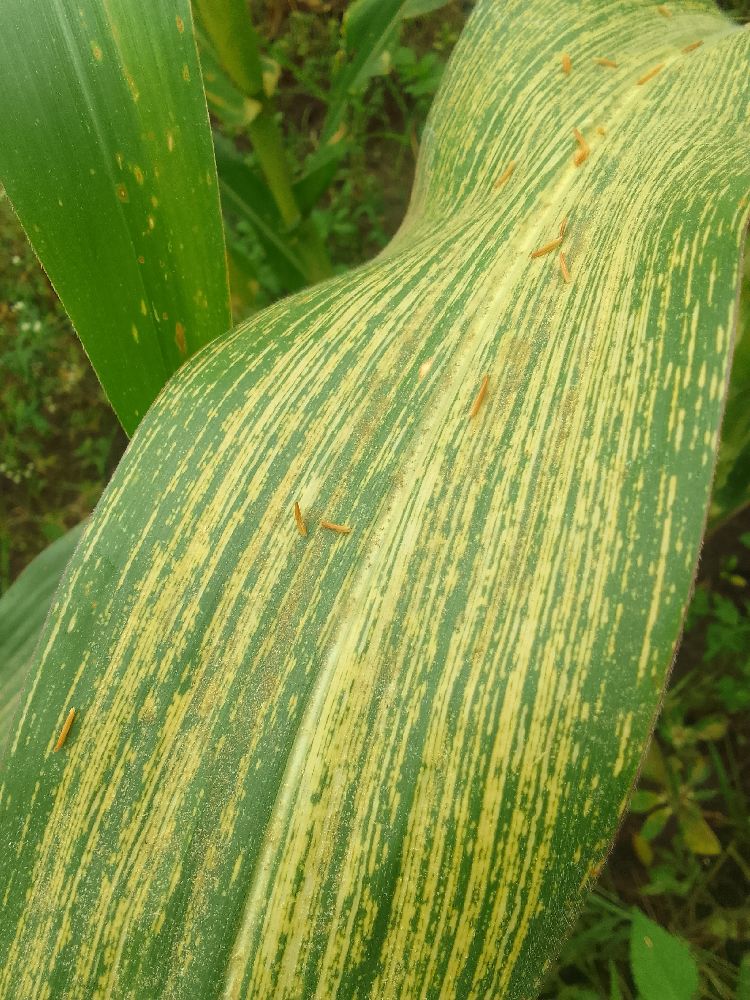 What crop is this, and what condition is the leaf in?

maize, maize streak virus
